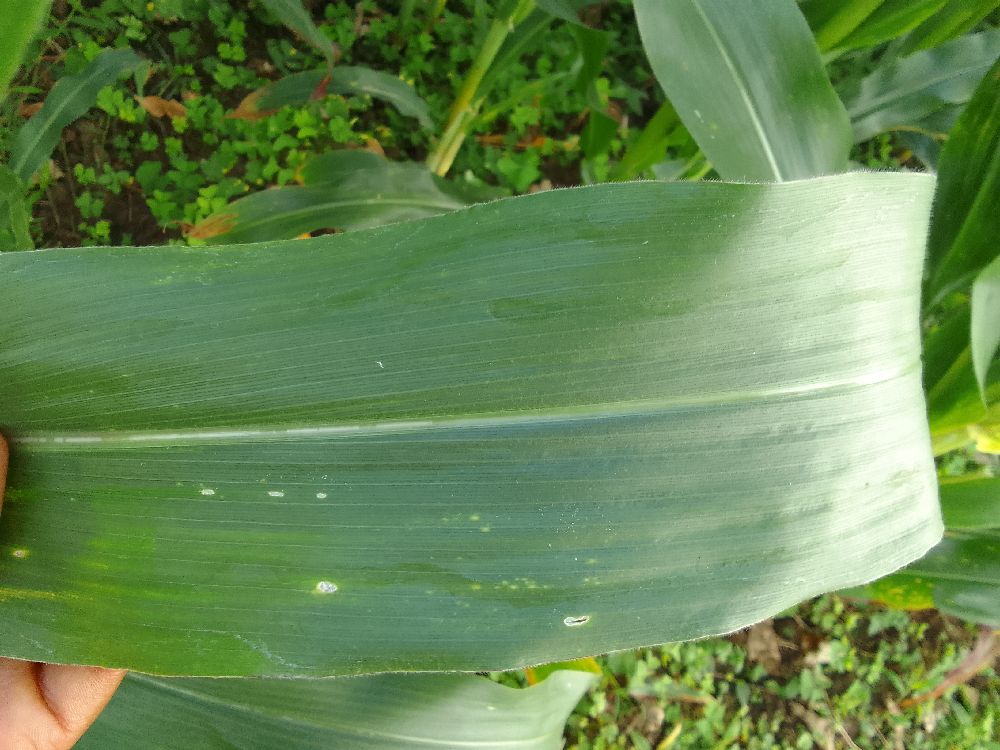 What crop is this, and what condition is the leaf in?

maize, healthy
